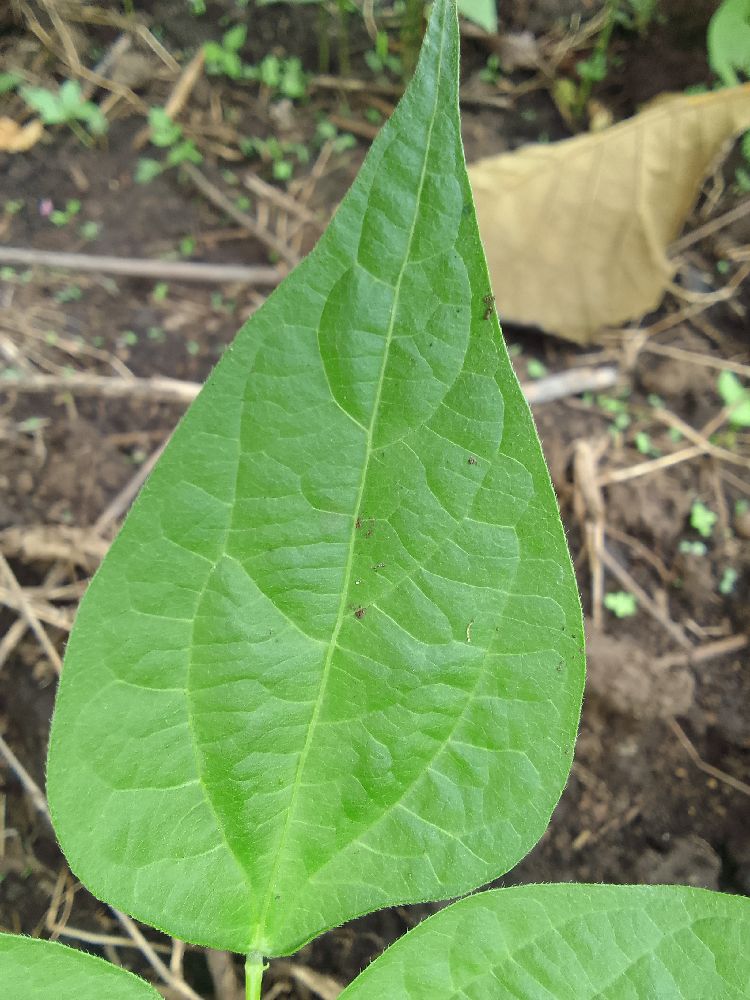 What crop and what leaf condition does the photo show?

common bean, healthy
